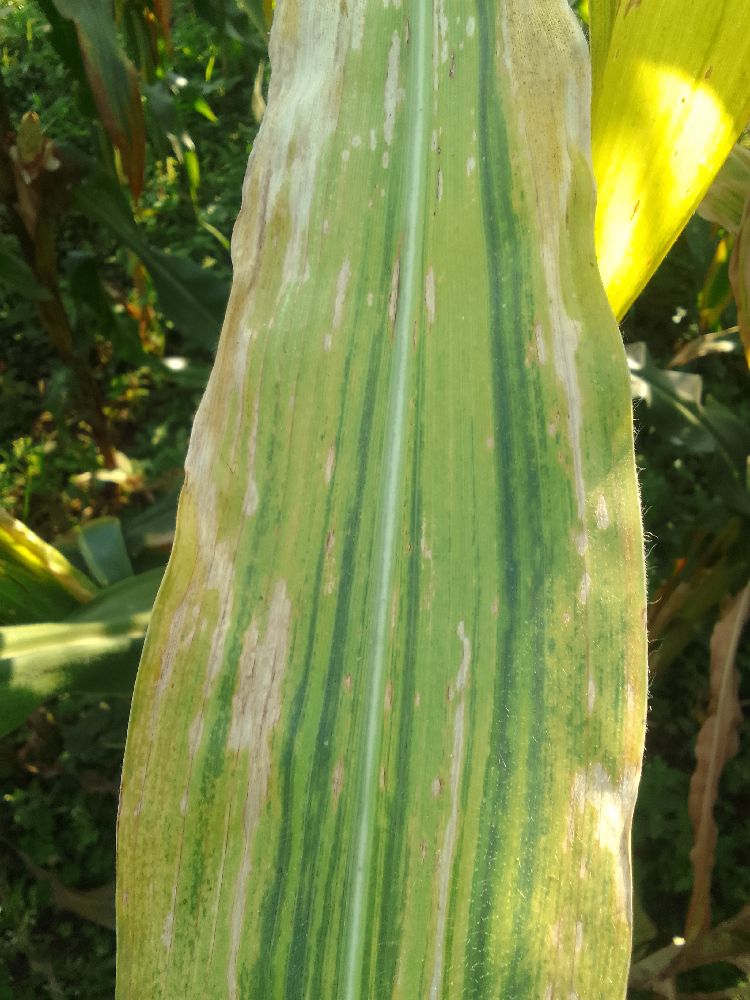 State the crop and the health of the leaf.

maize, maize lethal necrosis
